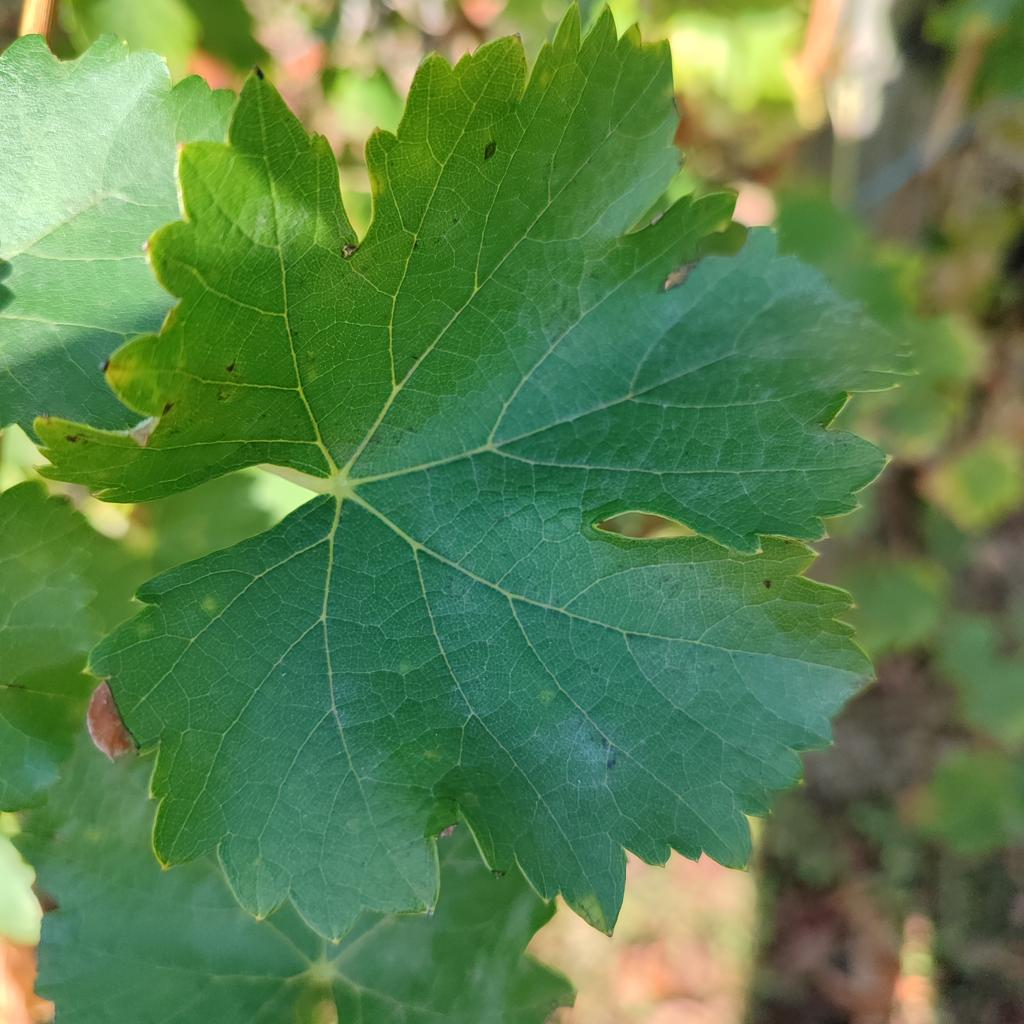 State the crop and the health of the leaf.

grapevine, powdery mildew
